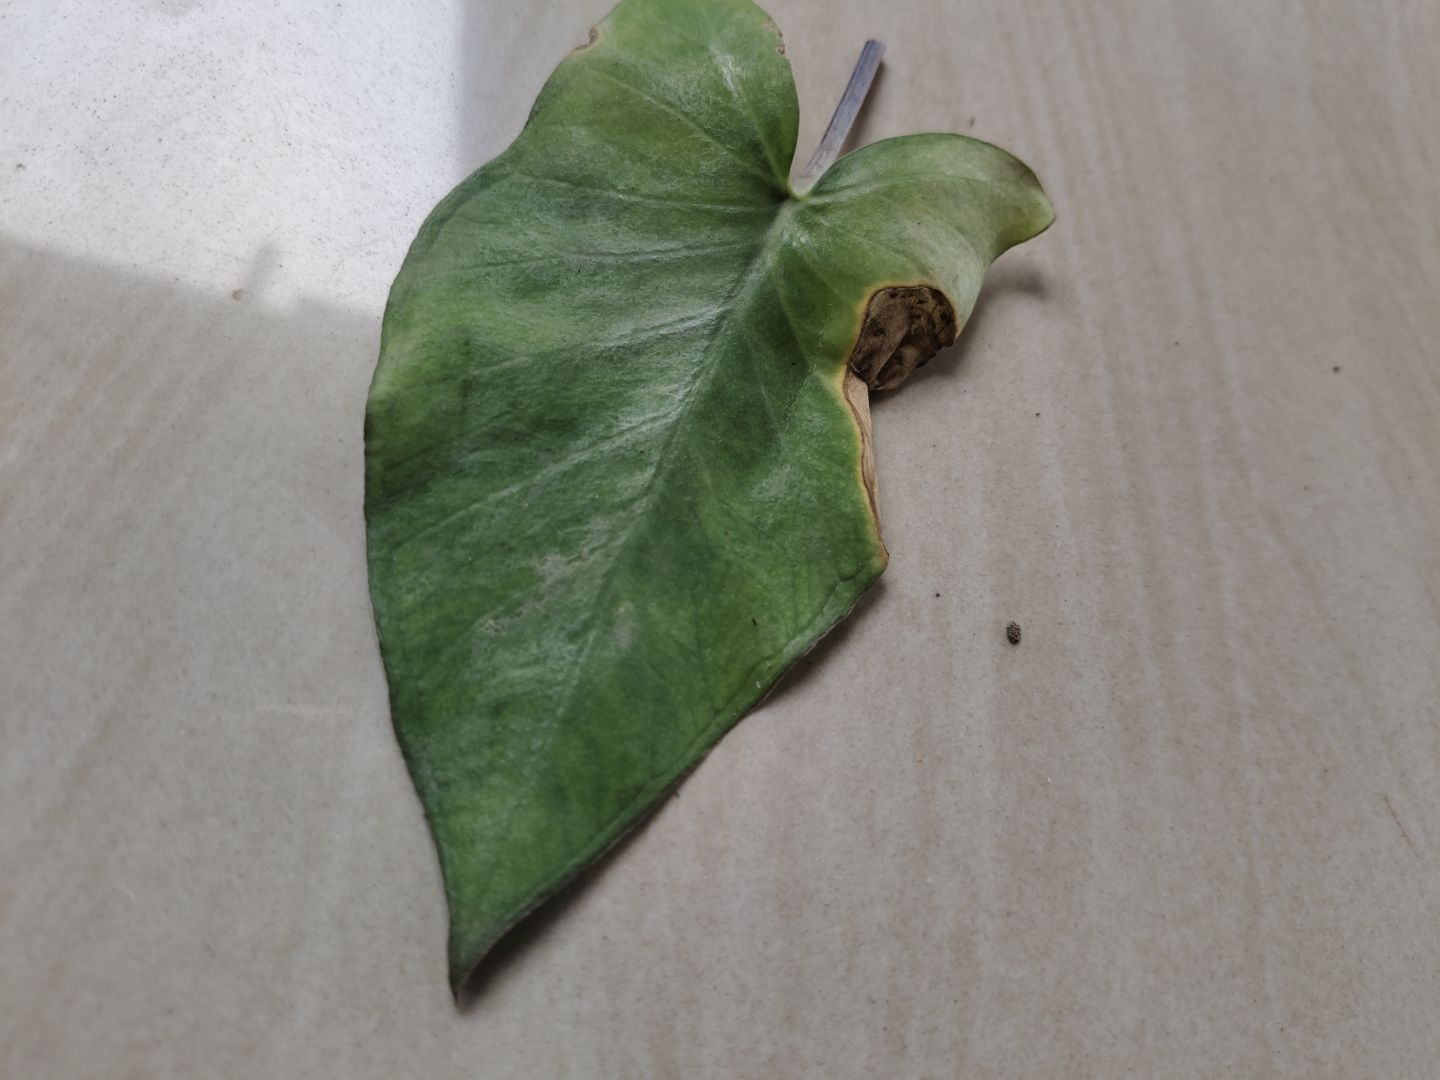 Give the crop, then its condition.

taro, leaf blight
